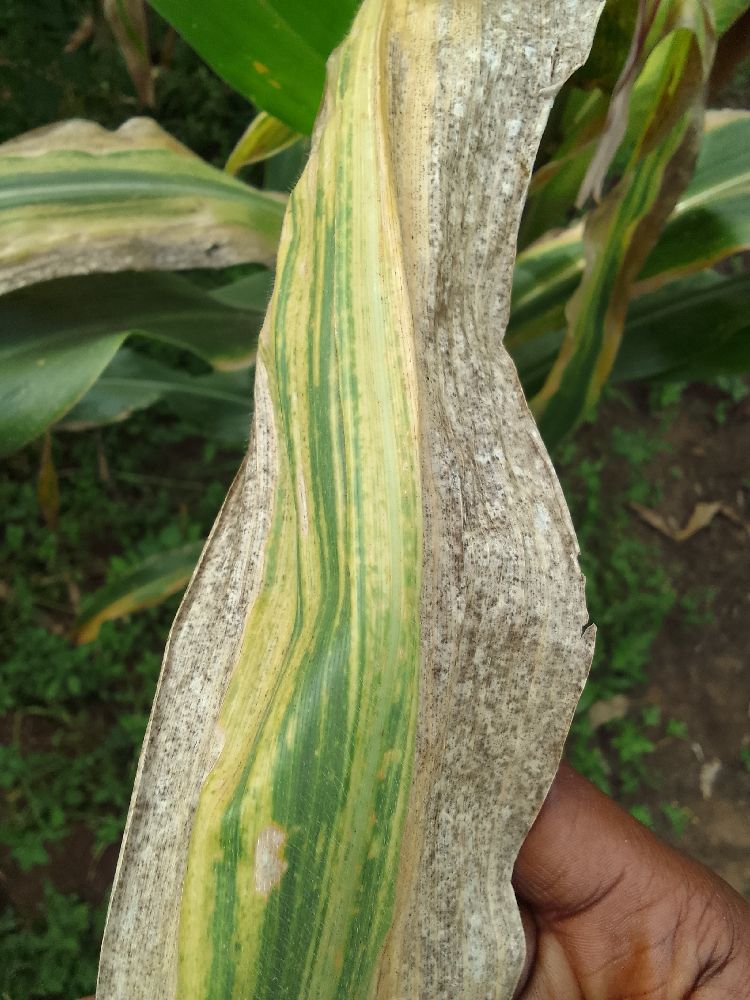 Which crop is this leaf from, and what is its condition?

maize, maize lethal necrosis
